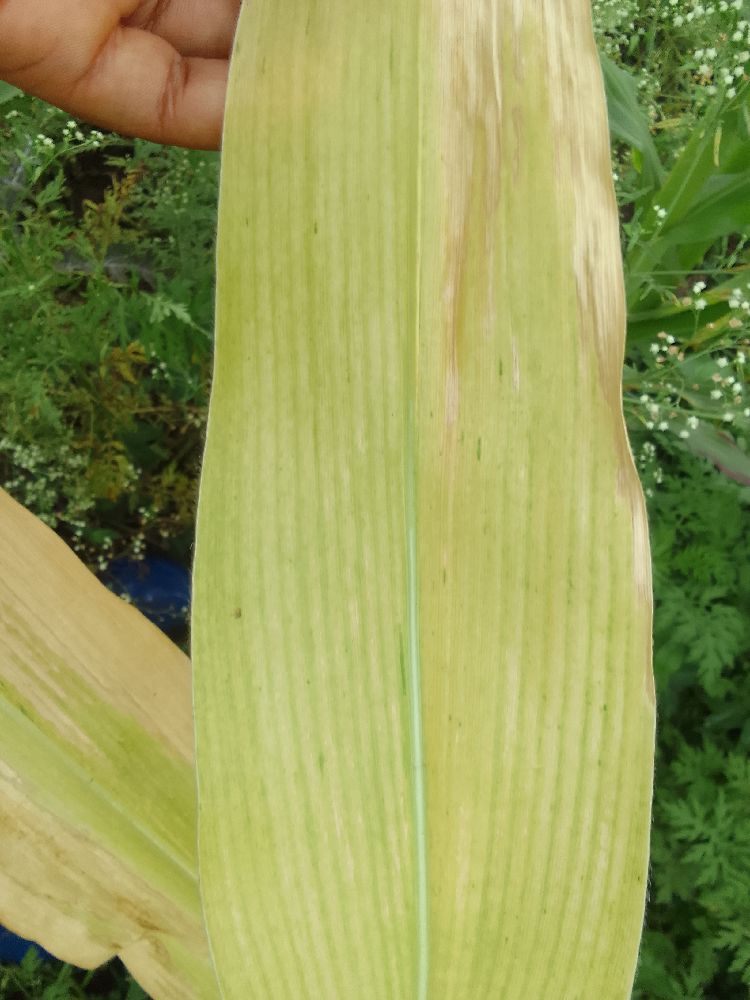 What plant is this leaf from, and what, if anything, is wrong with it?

maize, maize lethal necrosis
